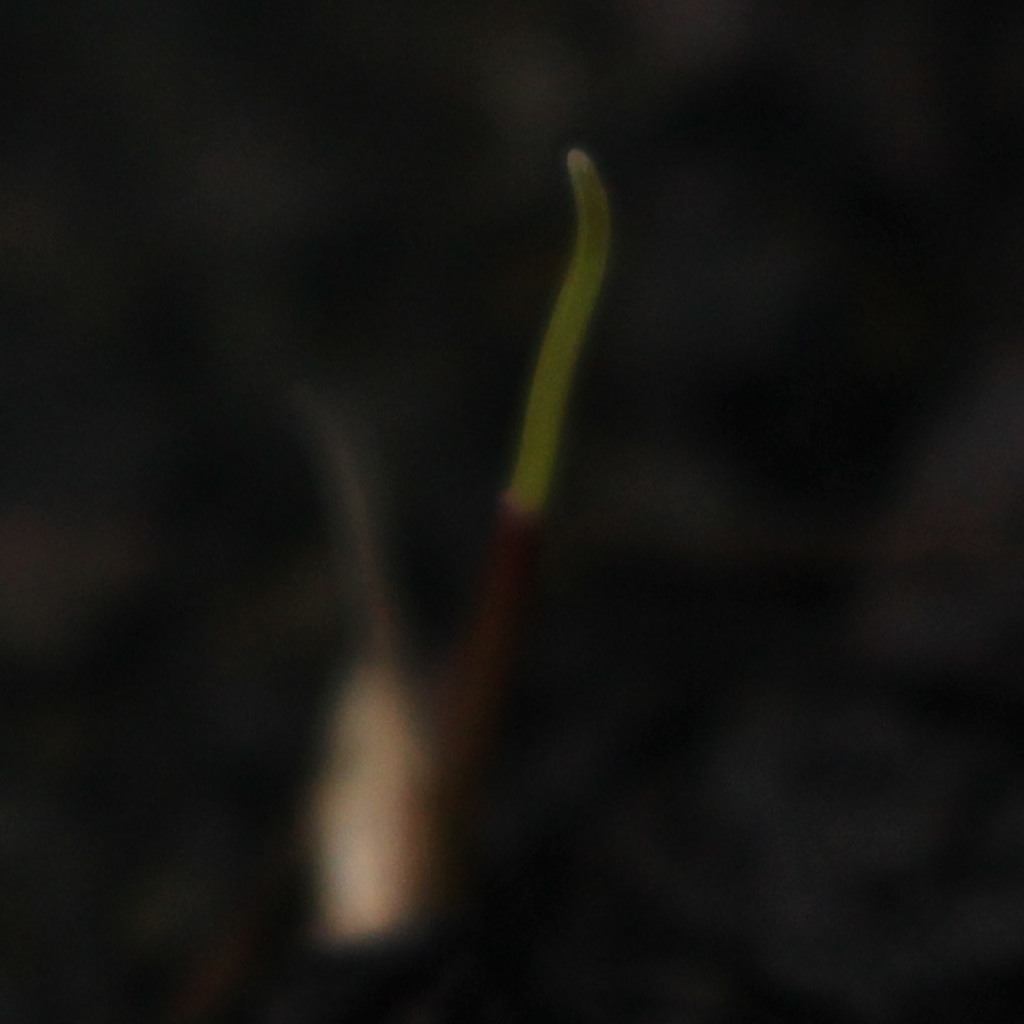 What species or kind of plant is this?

Lolium multiflorum
